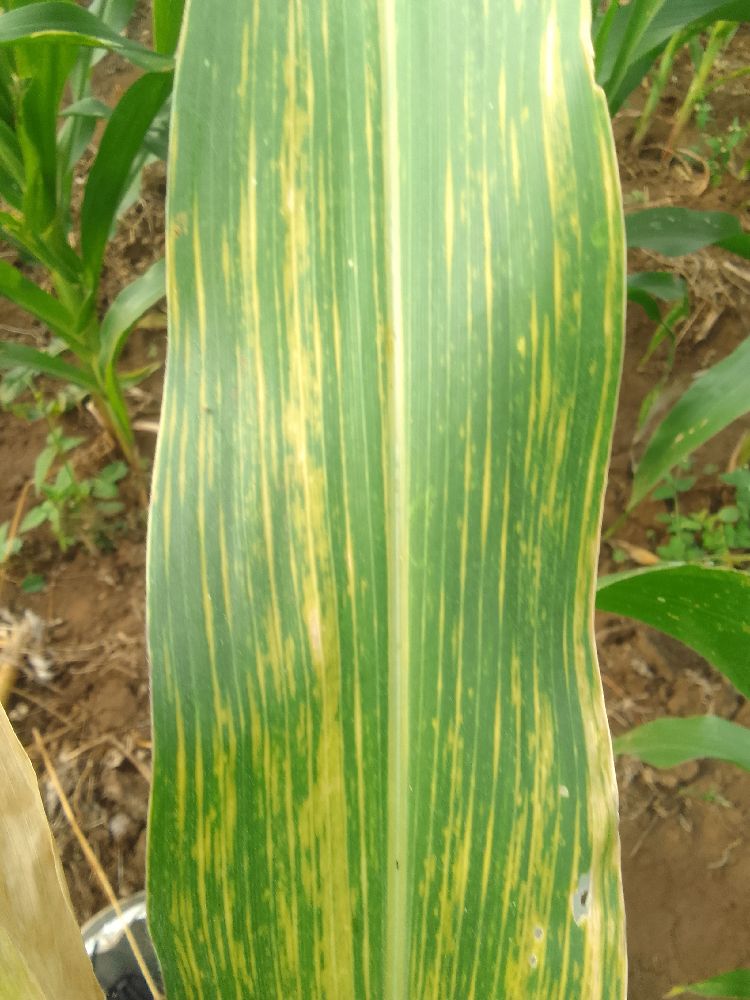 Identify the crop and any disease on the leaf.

maize, maize lethal necrosis
